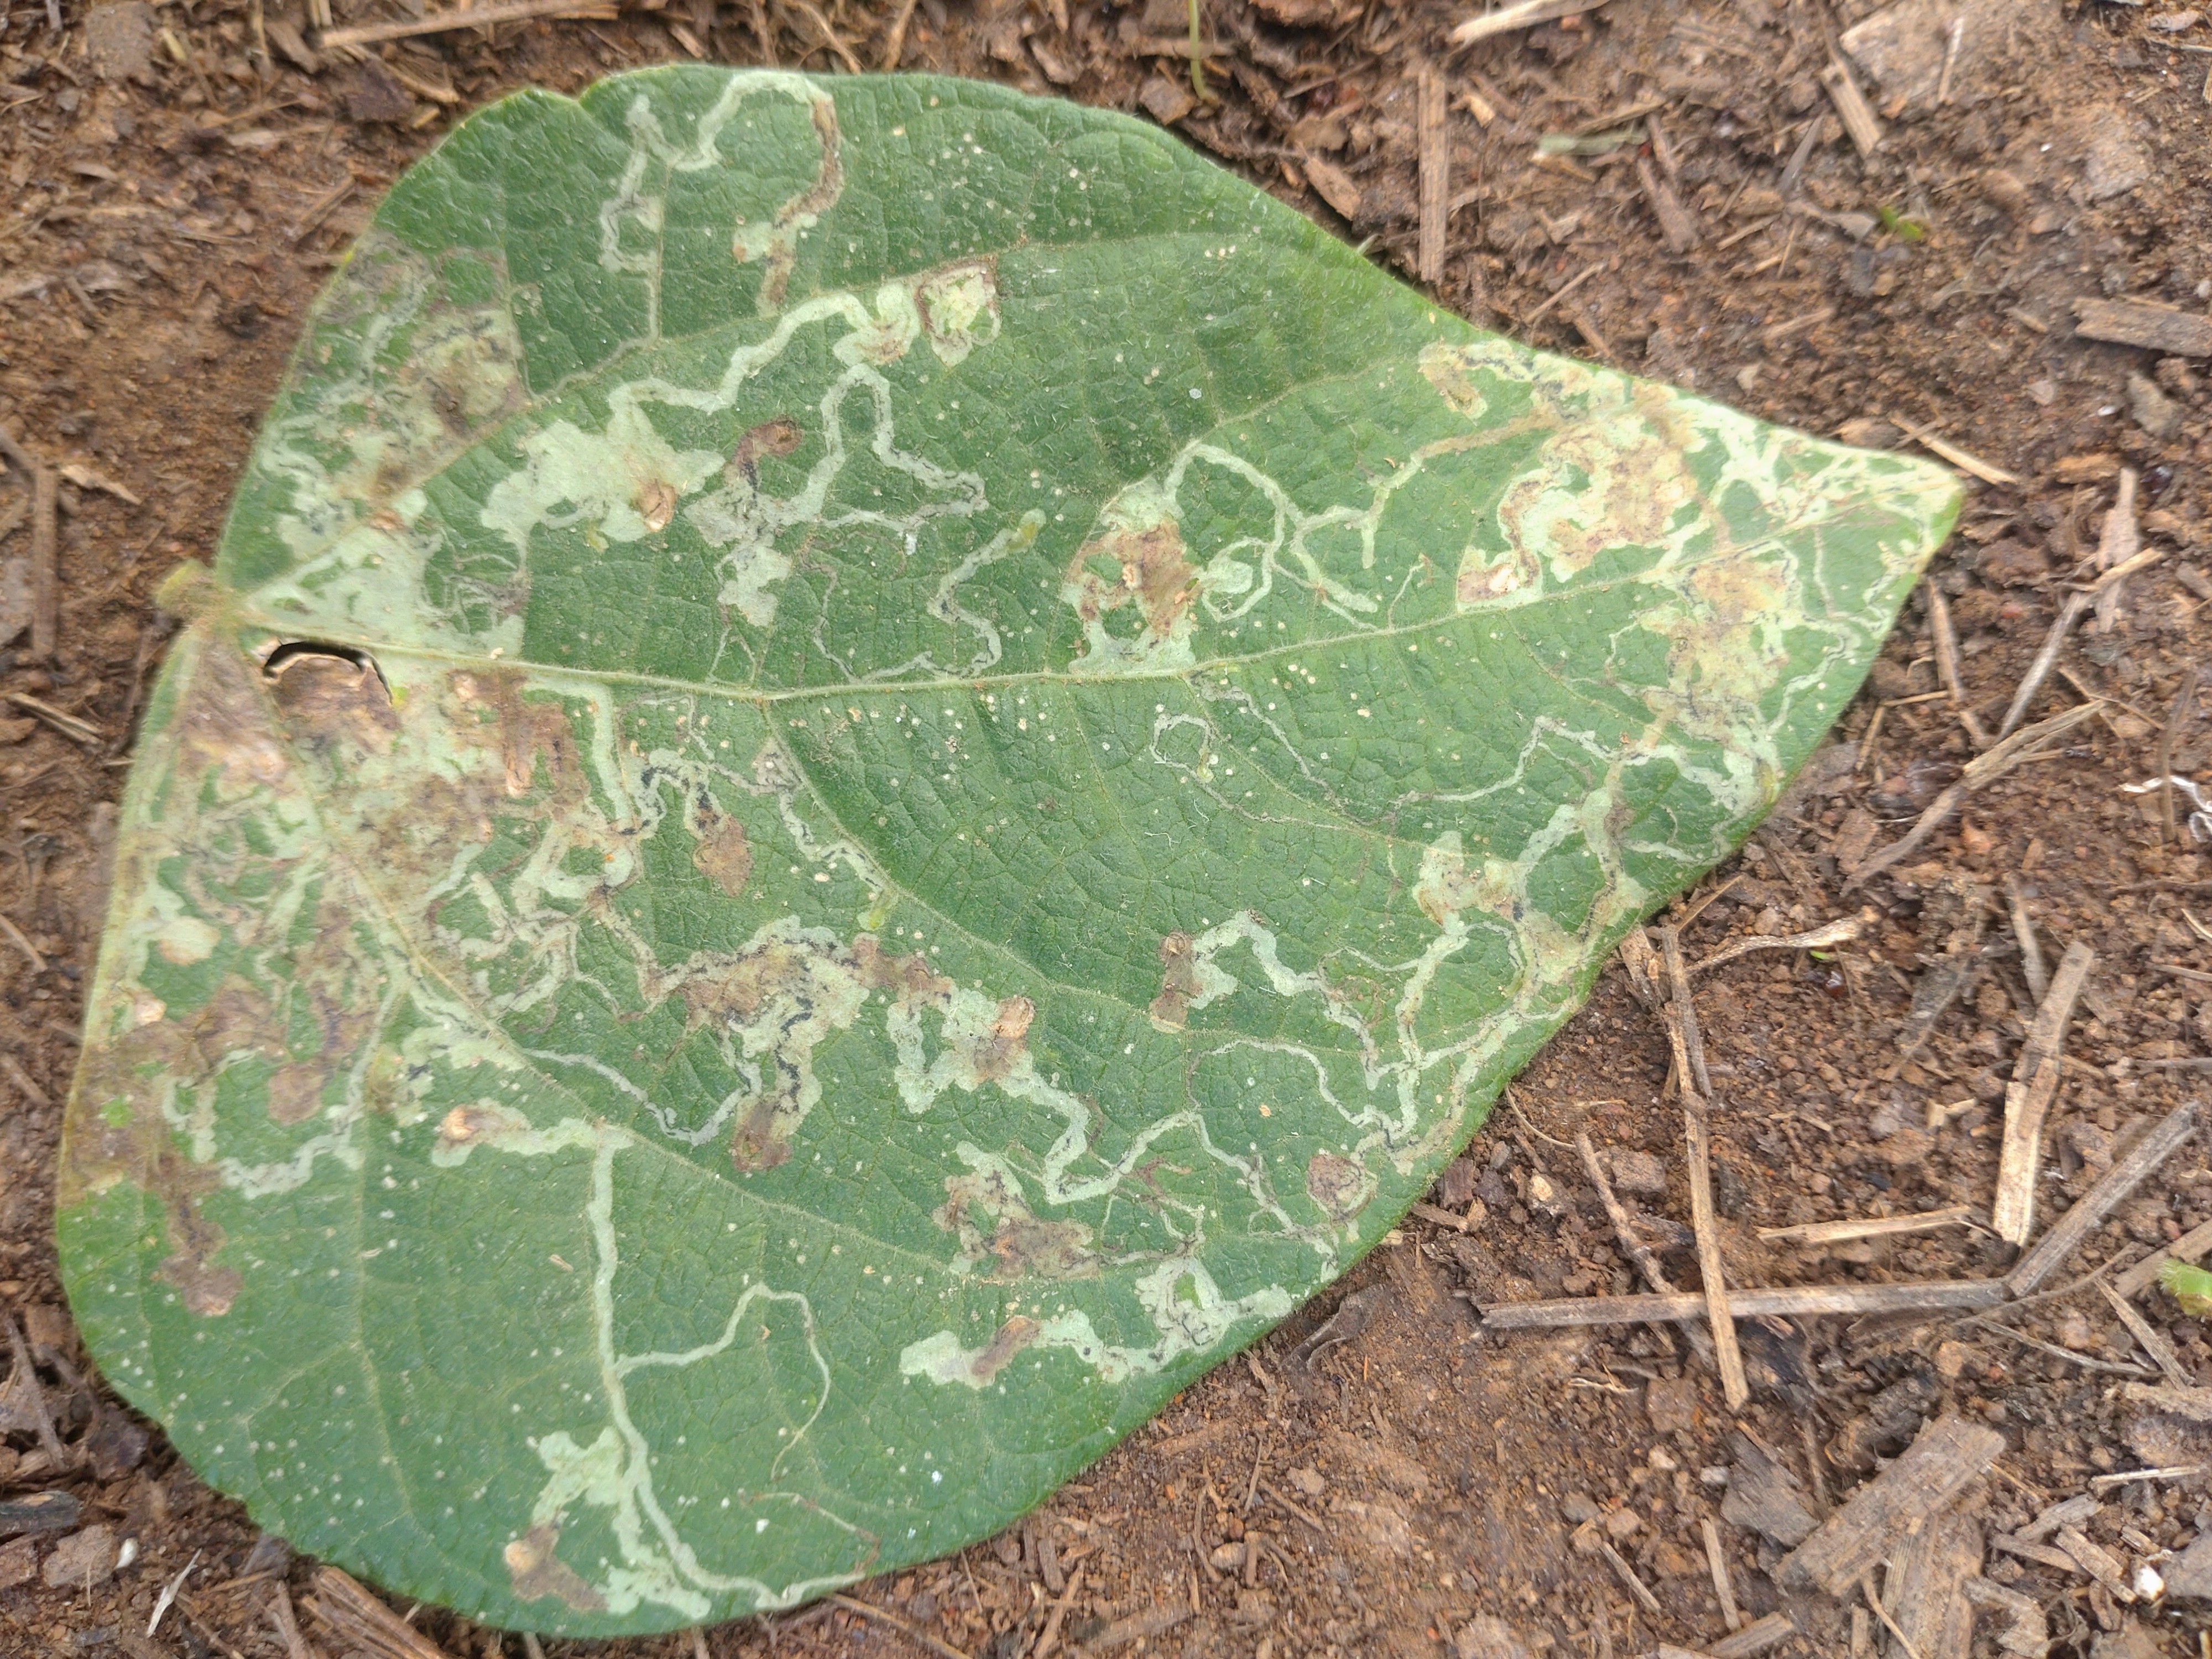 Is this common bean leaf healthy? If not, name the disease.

anthracnose
